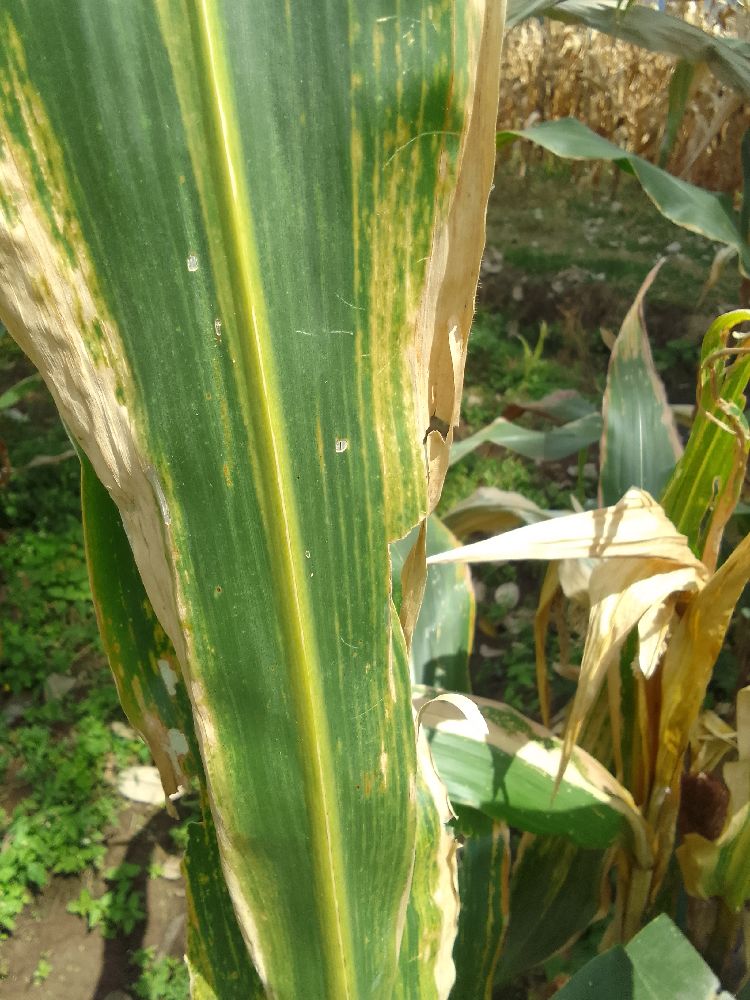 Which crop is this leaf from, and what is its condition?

maize, maize lethal necrosis
